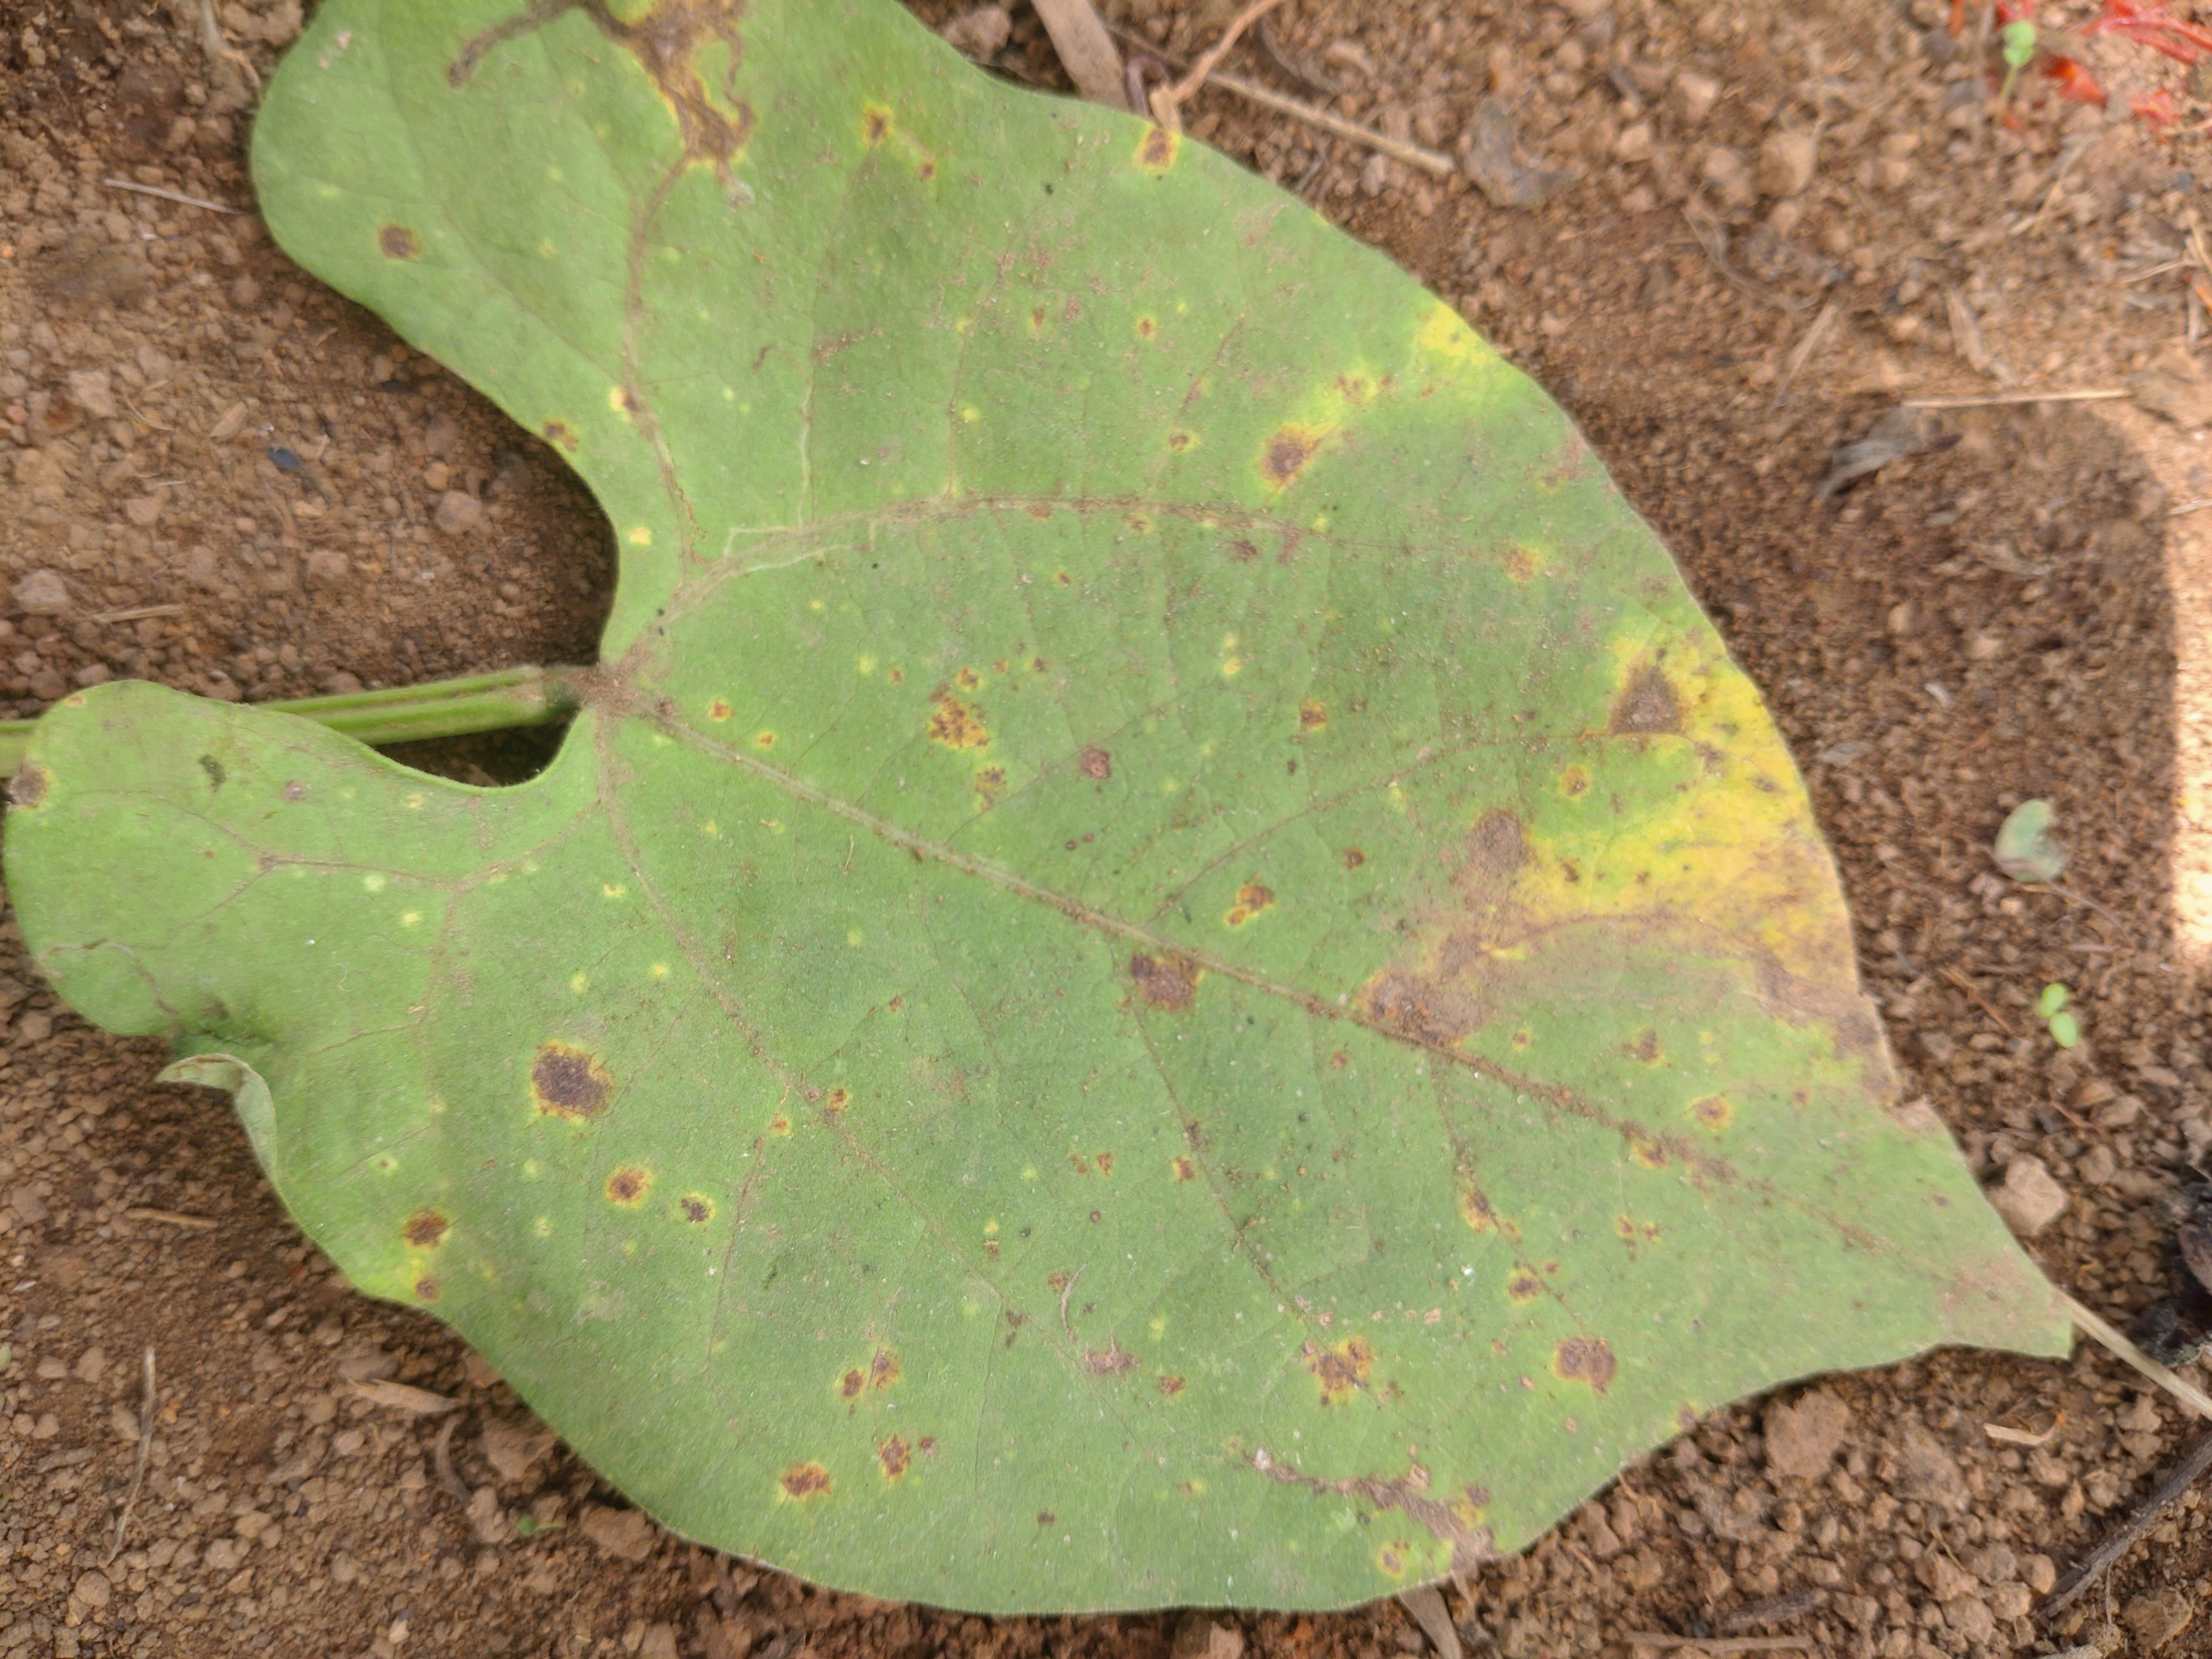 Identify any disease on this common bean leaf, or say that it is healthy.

rust
